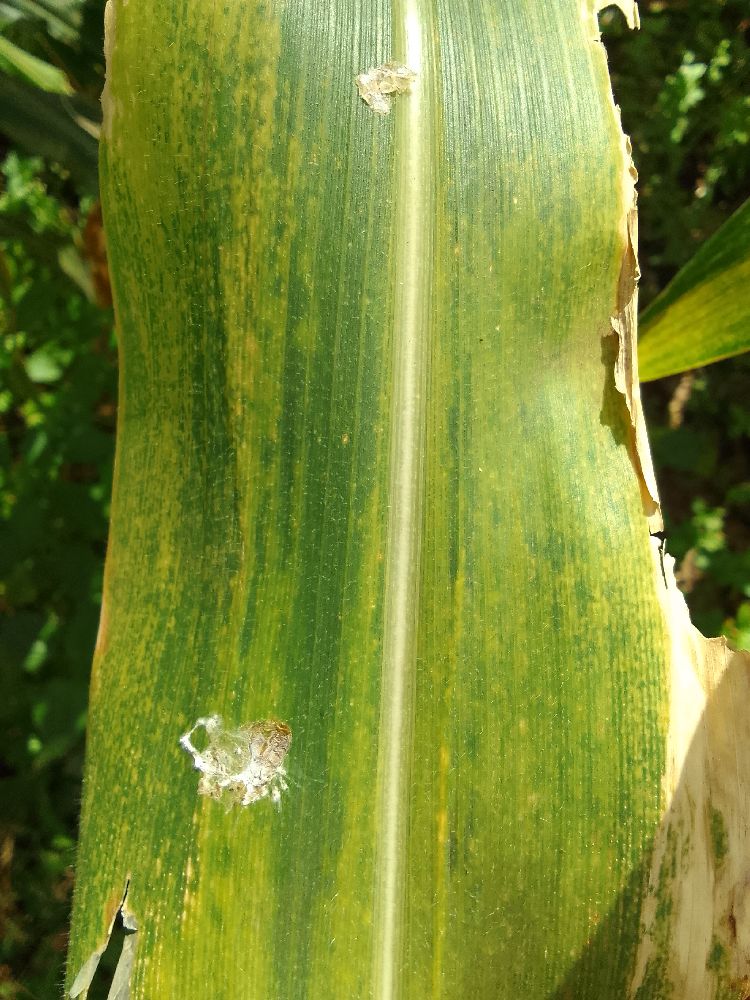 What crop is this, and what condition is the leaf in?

maize, maize lethal necrosis
